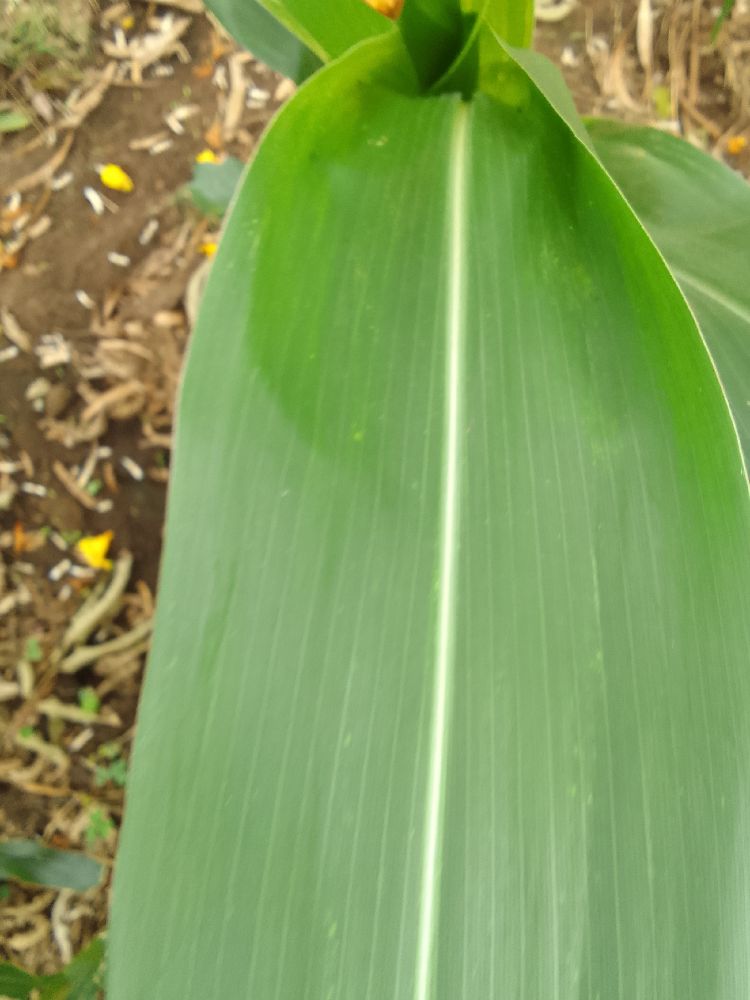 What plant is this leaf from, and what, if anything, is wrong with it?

maize, healthy
